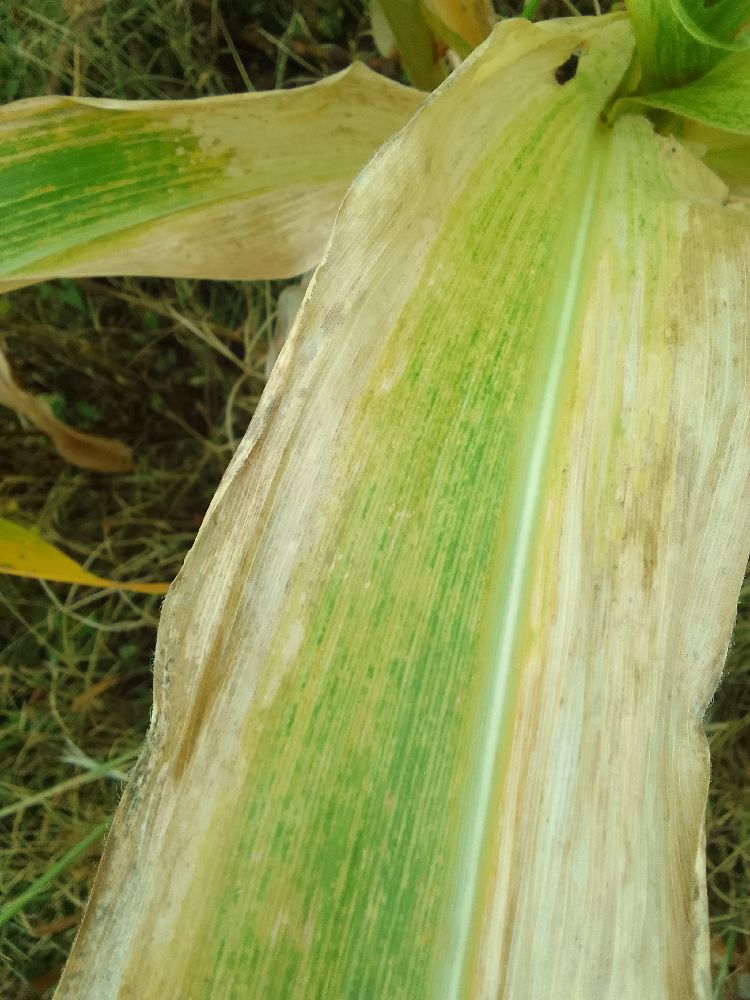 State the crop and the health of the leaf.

maize, maize lethal necrosis
